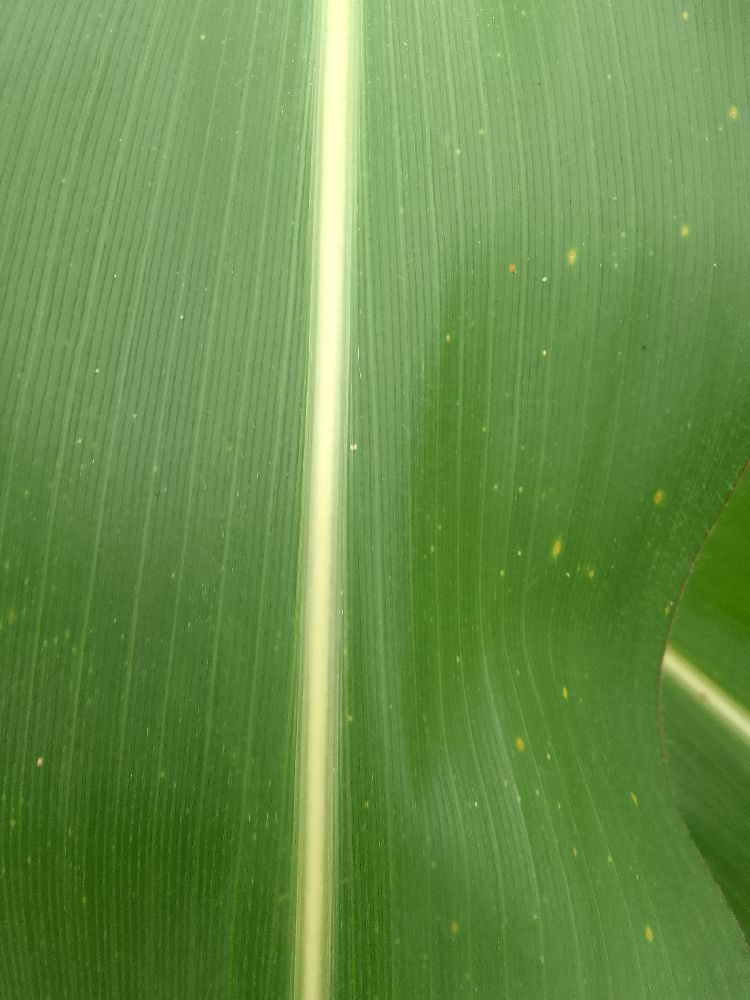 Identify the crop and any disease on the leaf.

maize, healthy
